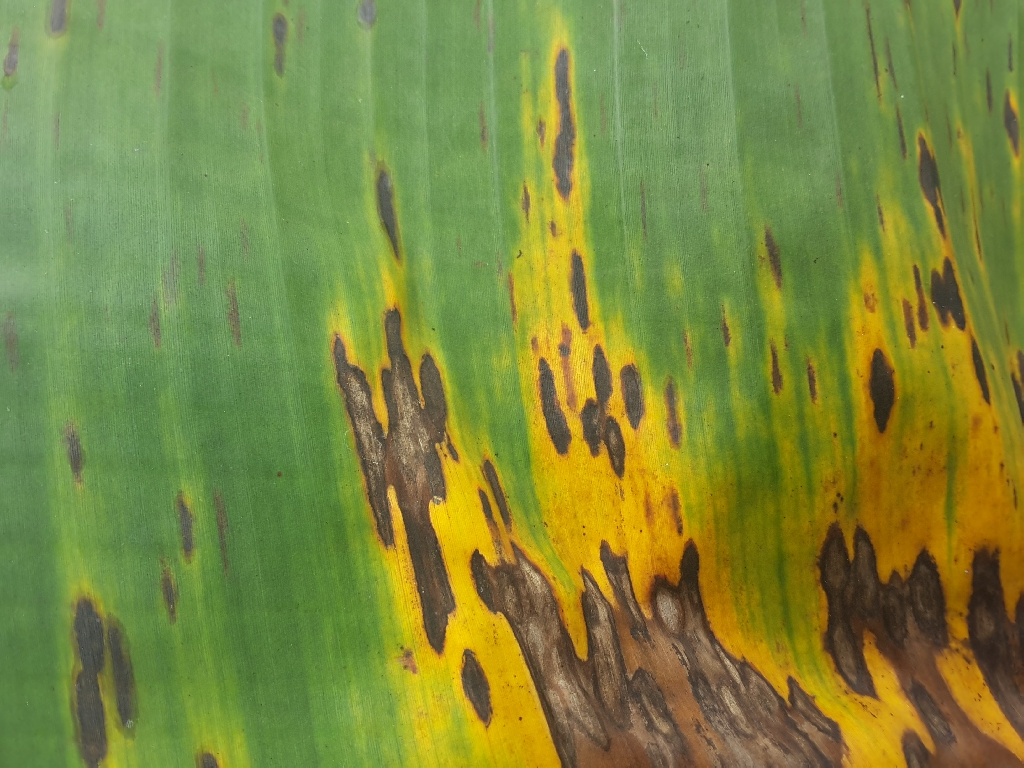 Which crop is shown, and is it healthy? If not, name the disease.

banana, black sigatoka
